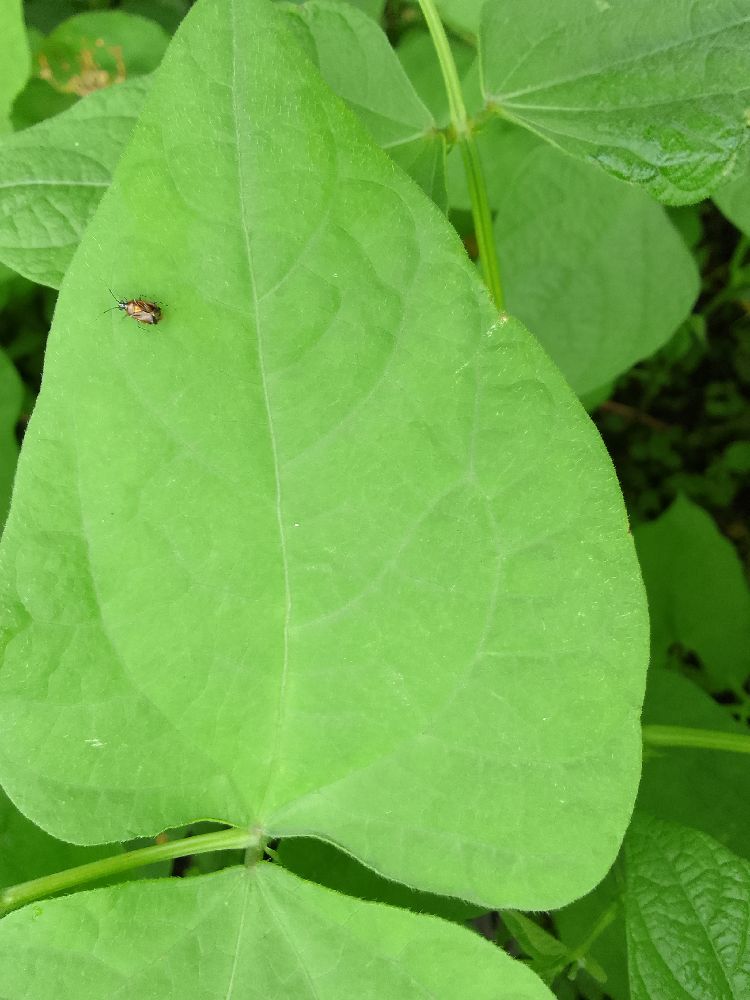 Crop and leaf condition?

common bean, healthy
